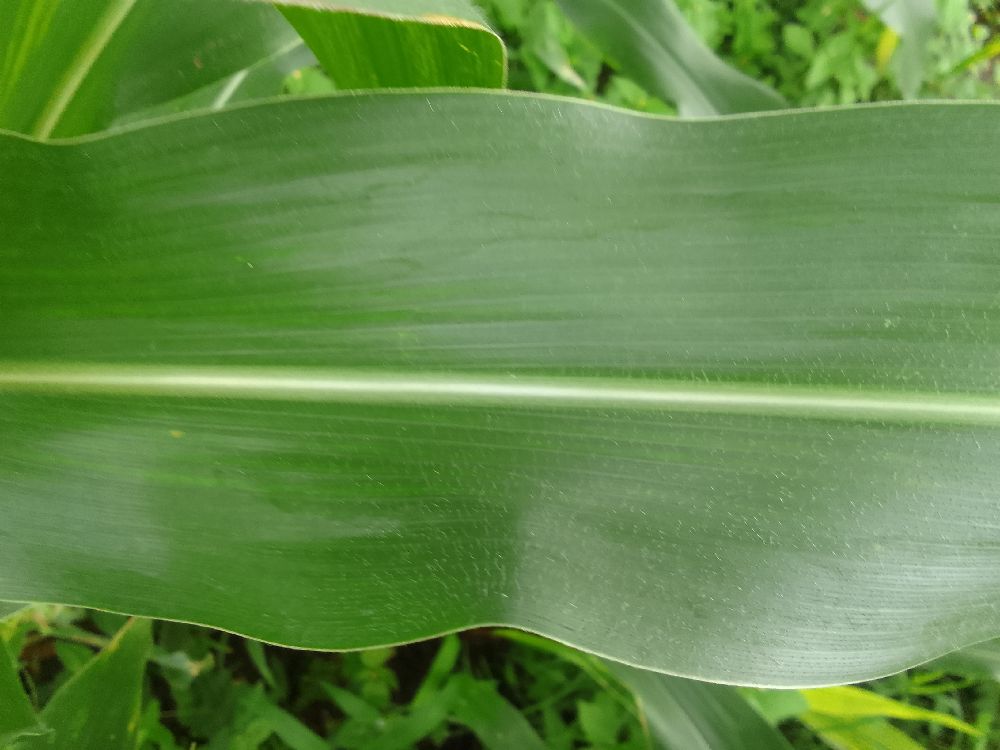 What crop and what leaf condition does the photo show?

maize, healthy
